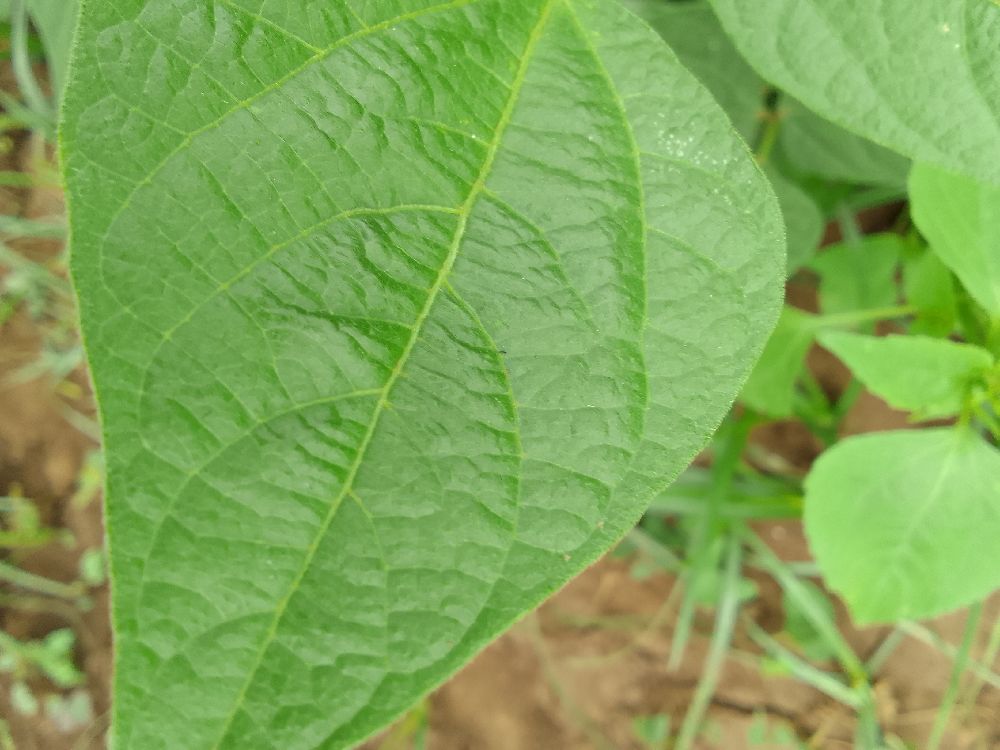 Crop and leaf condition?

common bean, healthy
